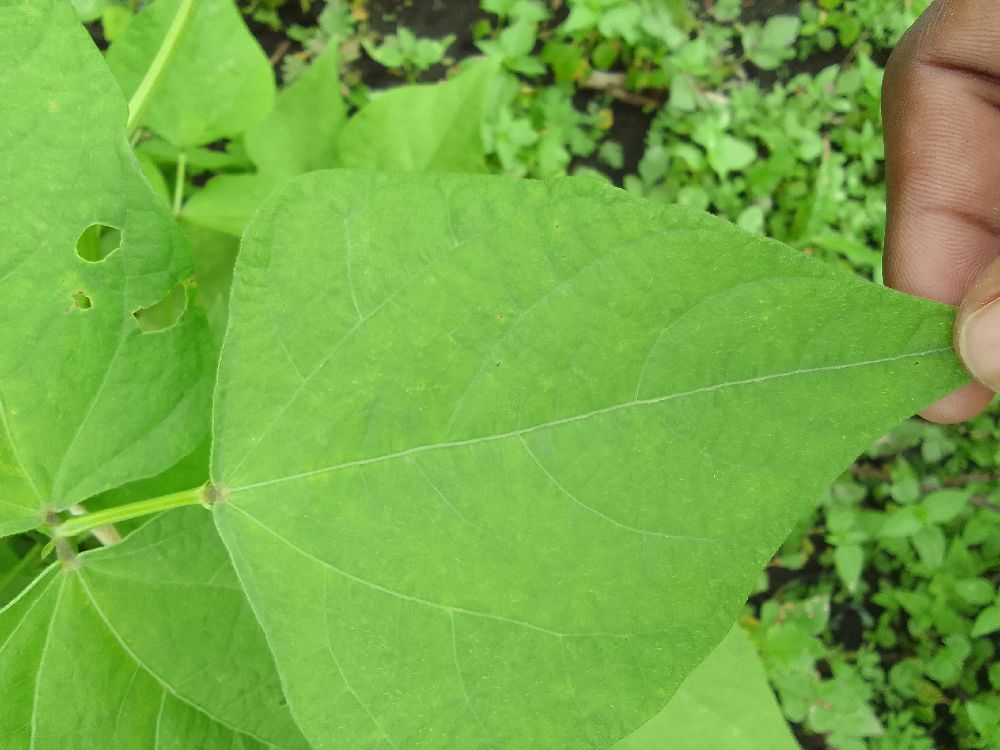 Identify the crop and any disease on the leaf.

common bean, healthy
